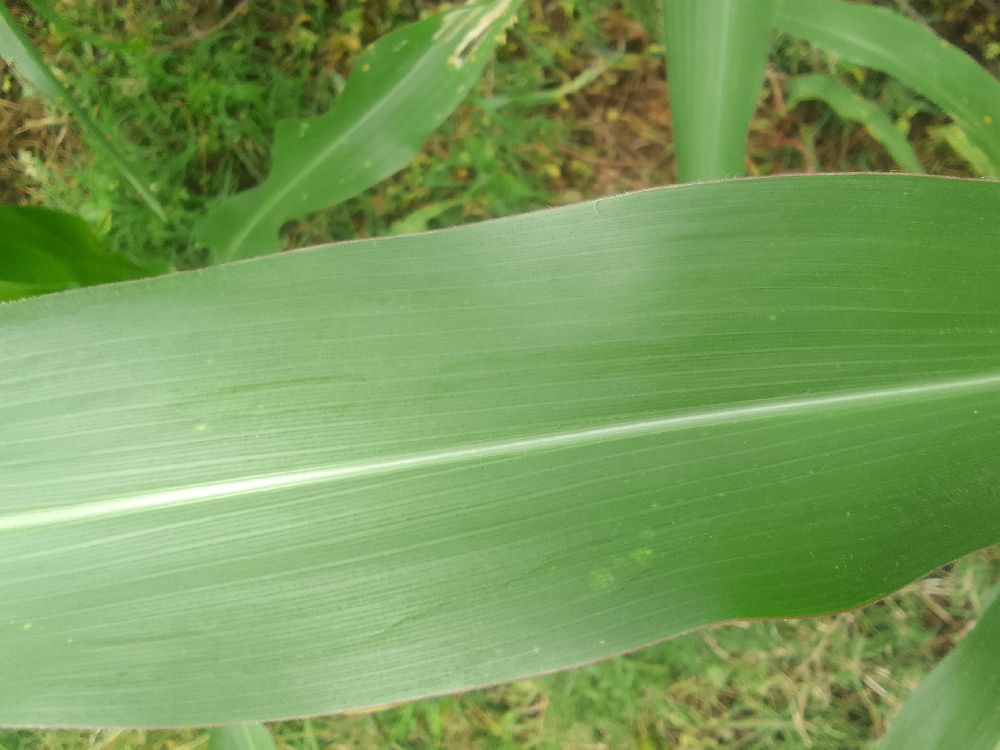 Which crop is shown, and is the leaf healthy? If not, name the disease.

maize, healthy
